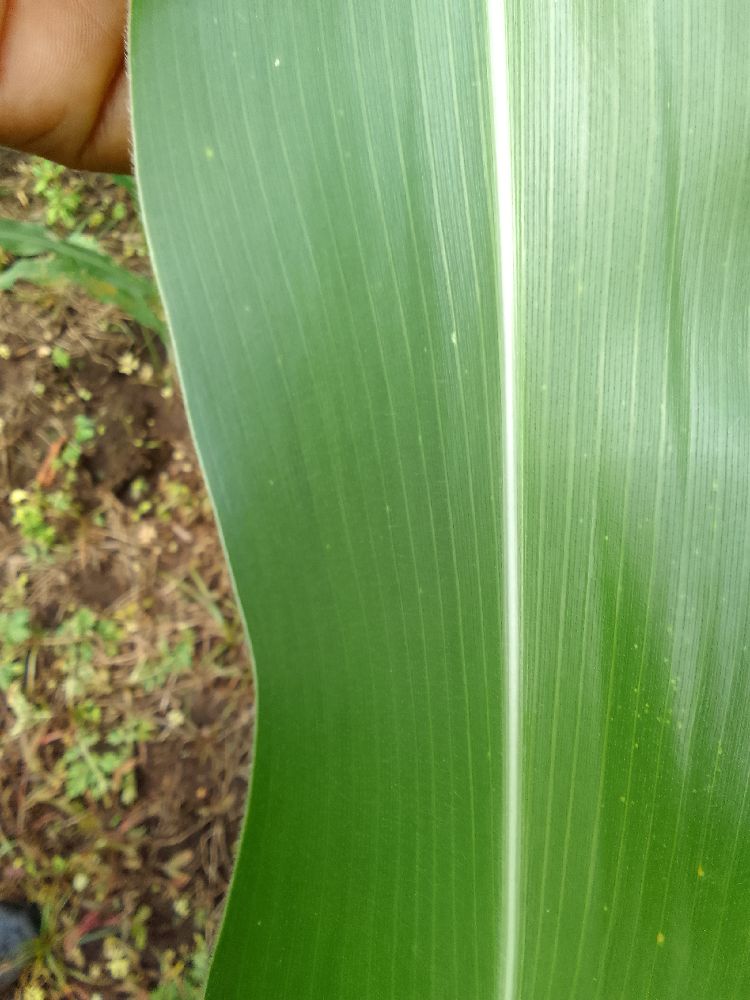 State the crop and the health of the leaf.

maize, healthy
